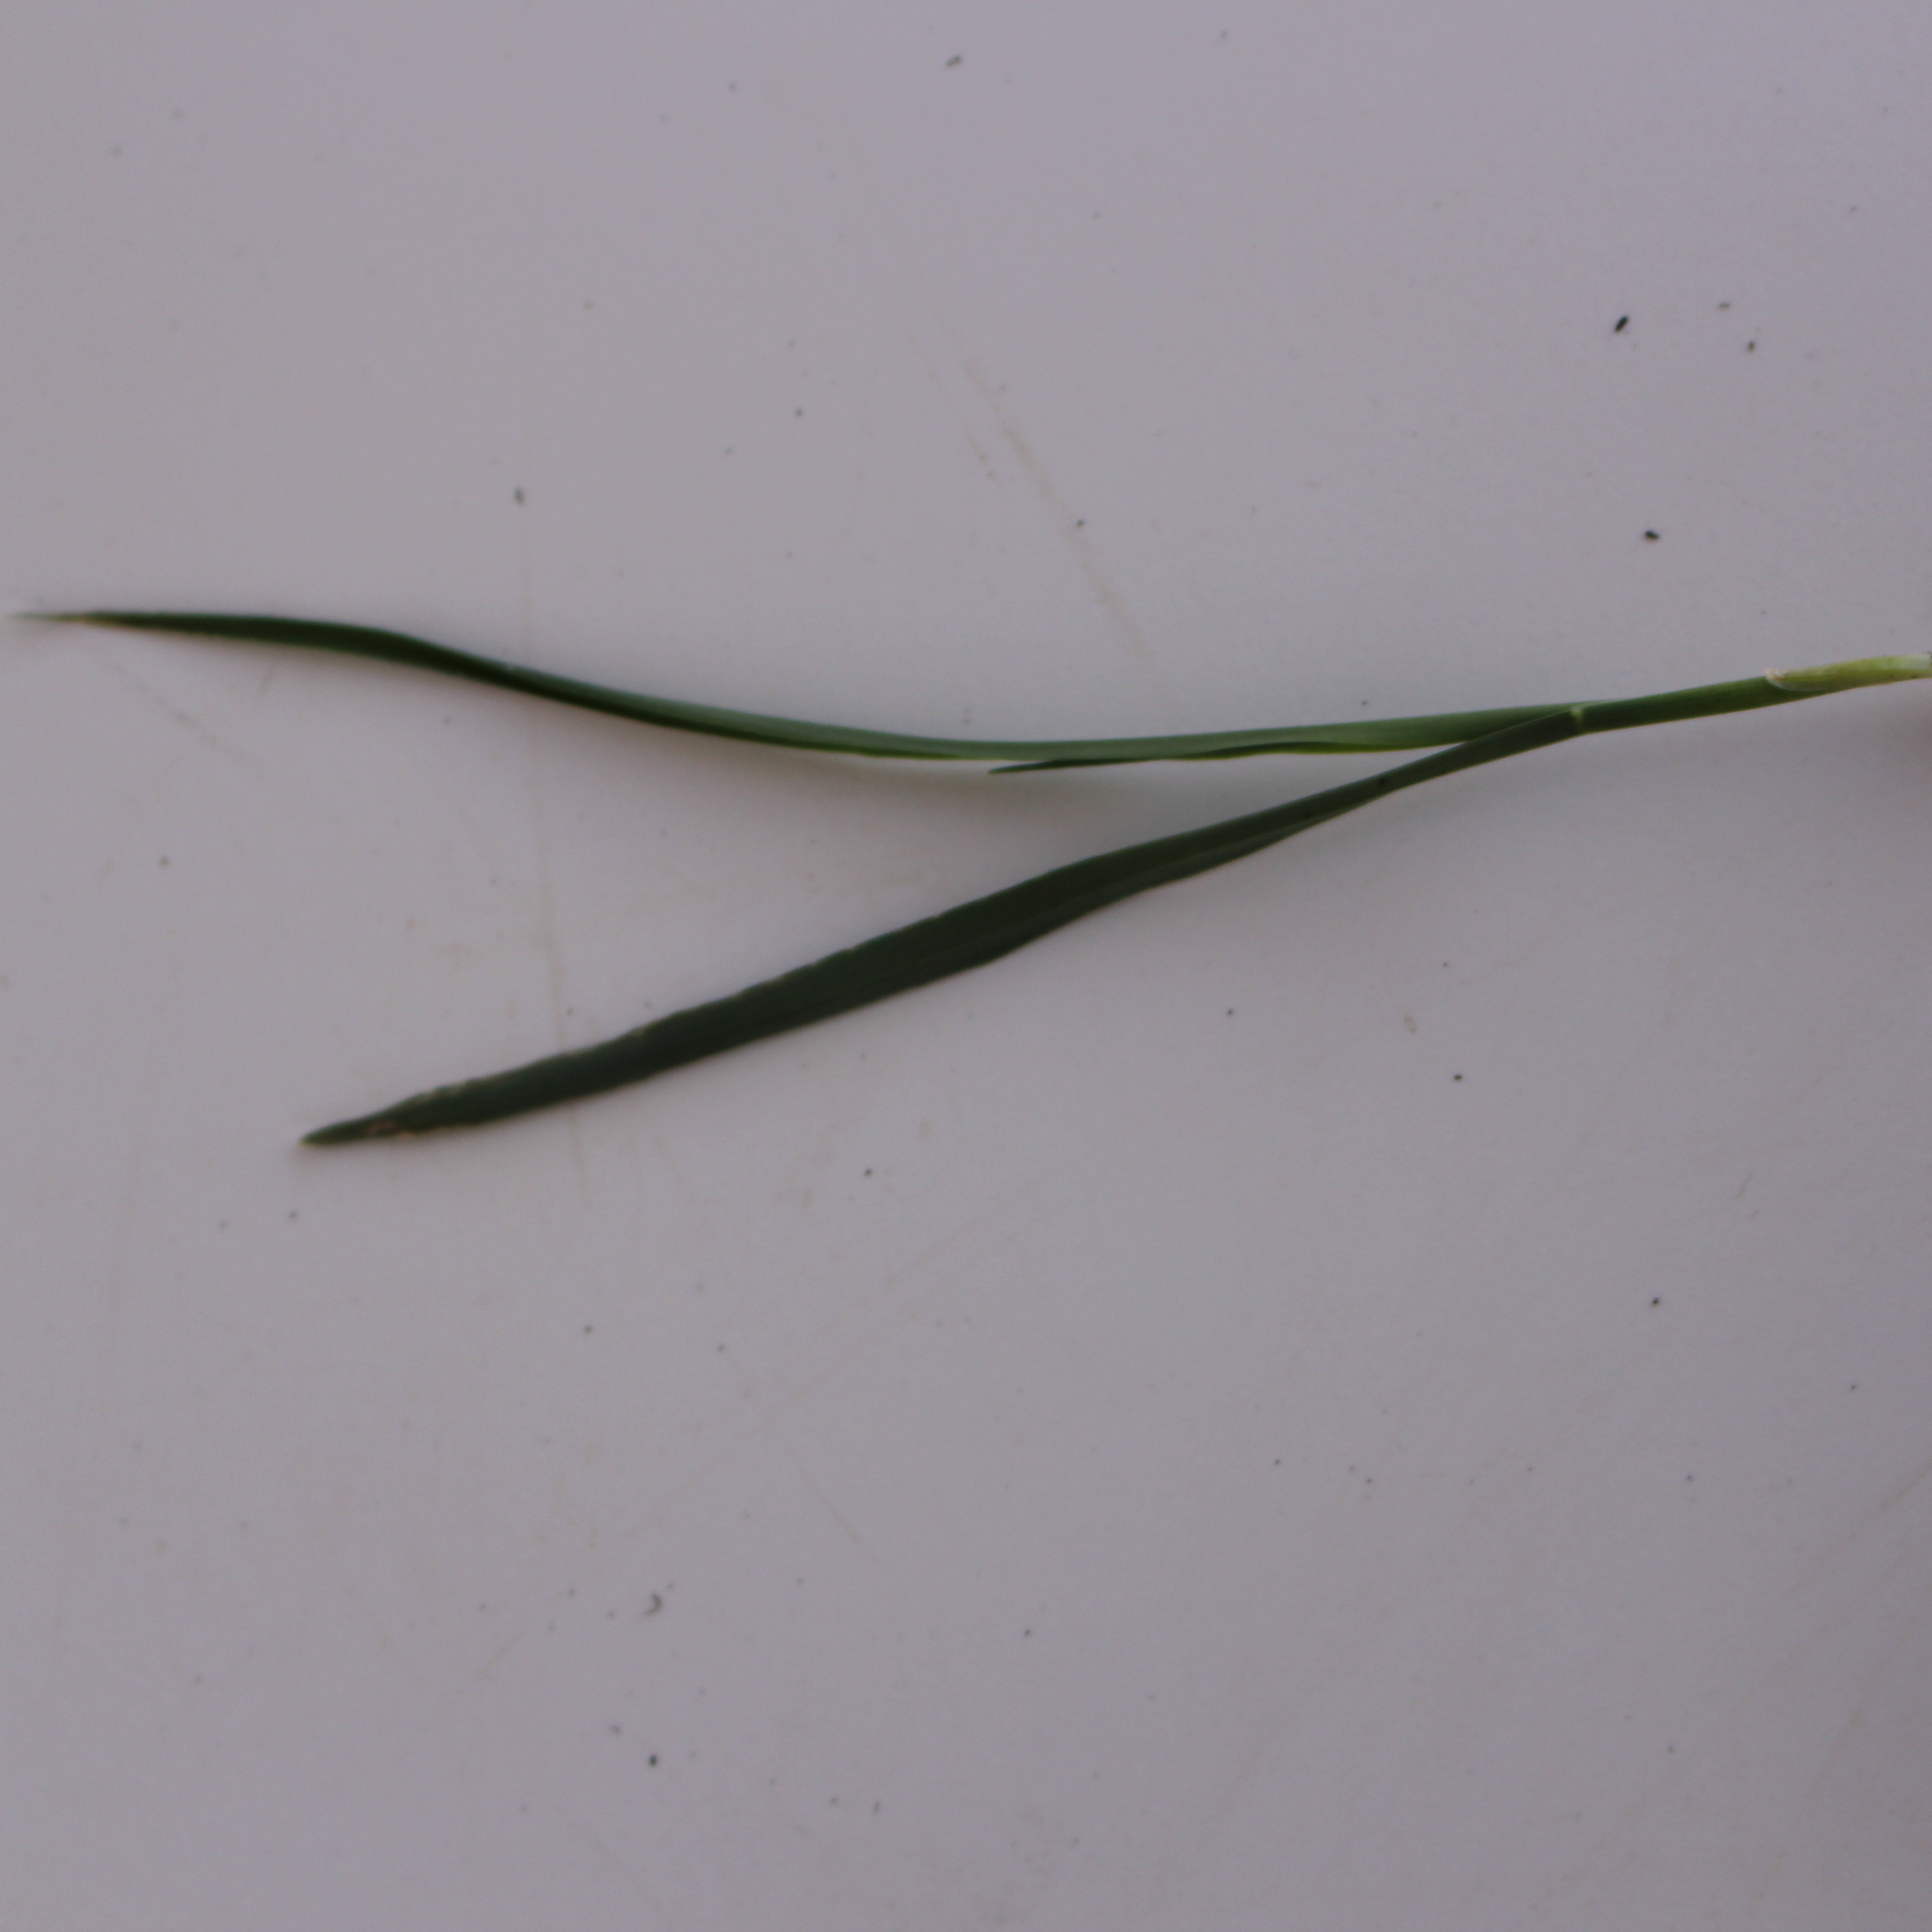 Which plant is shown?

Avena sterilis
